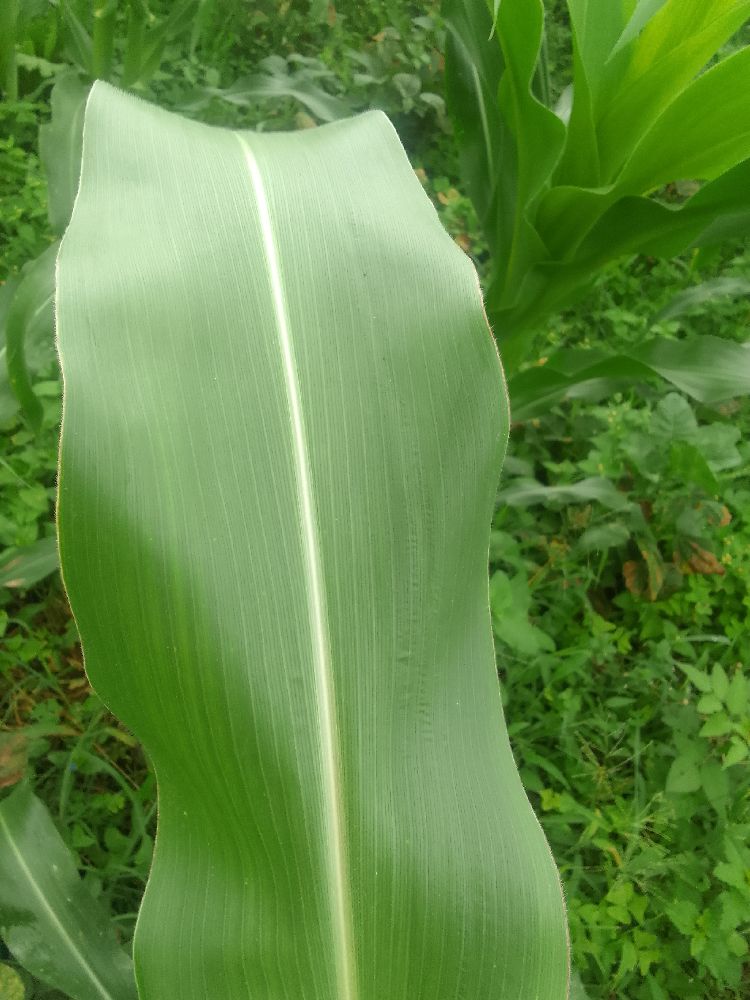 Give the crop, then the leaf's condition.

maize, healthy
